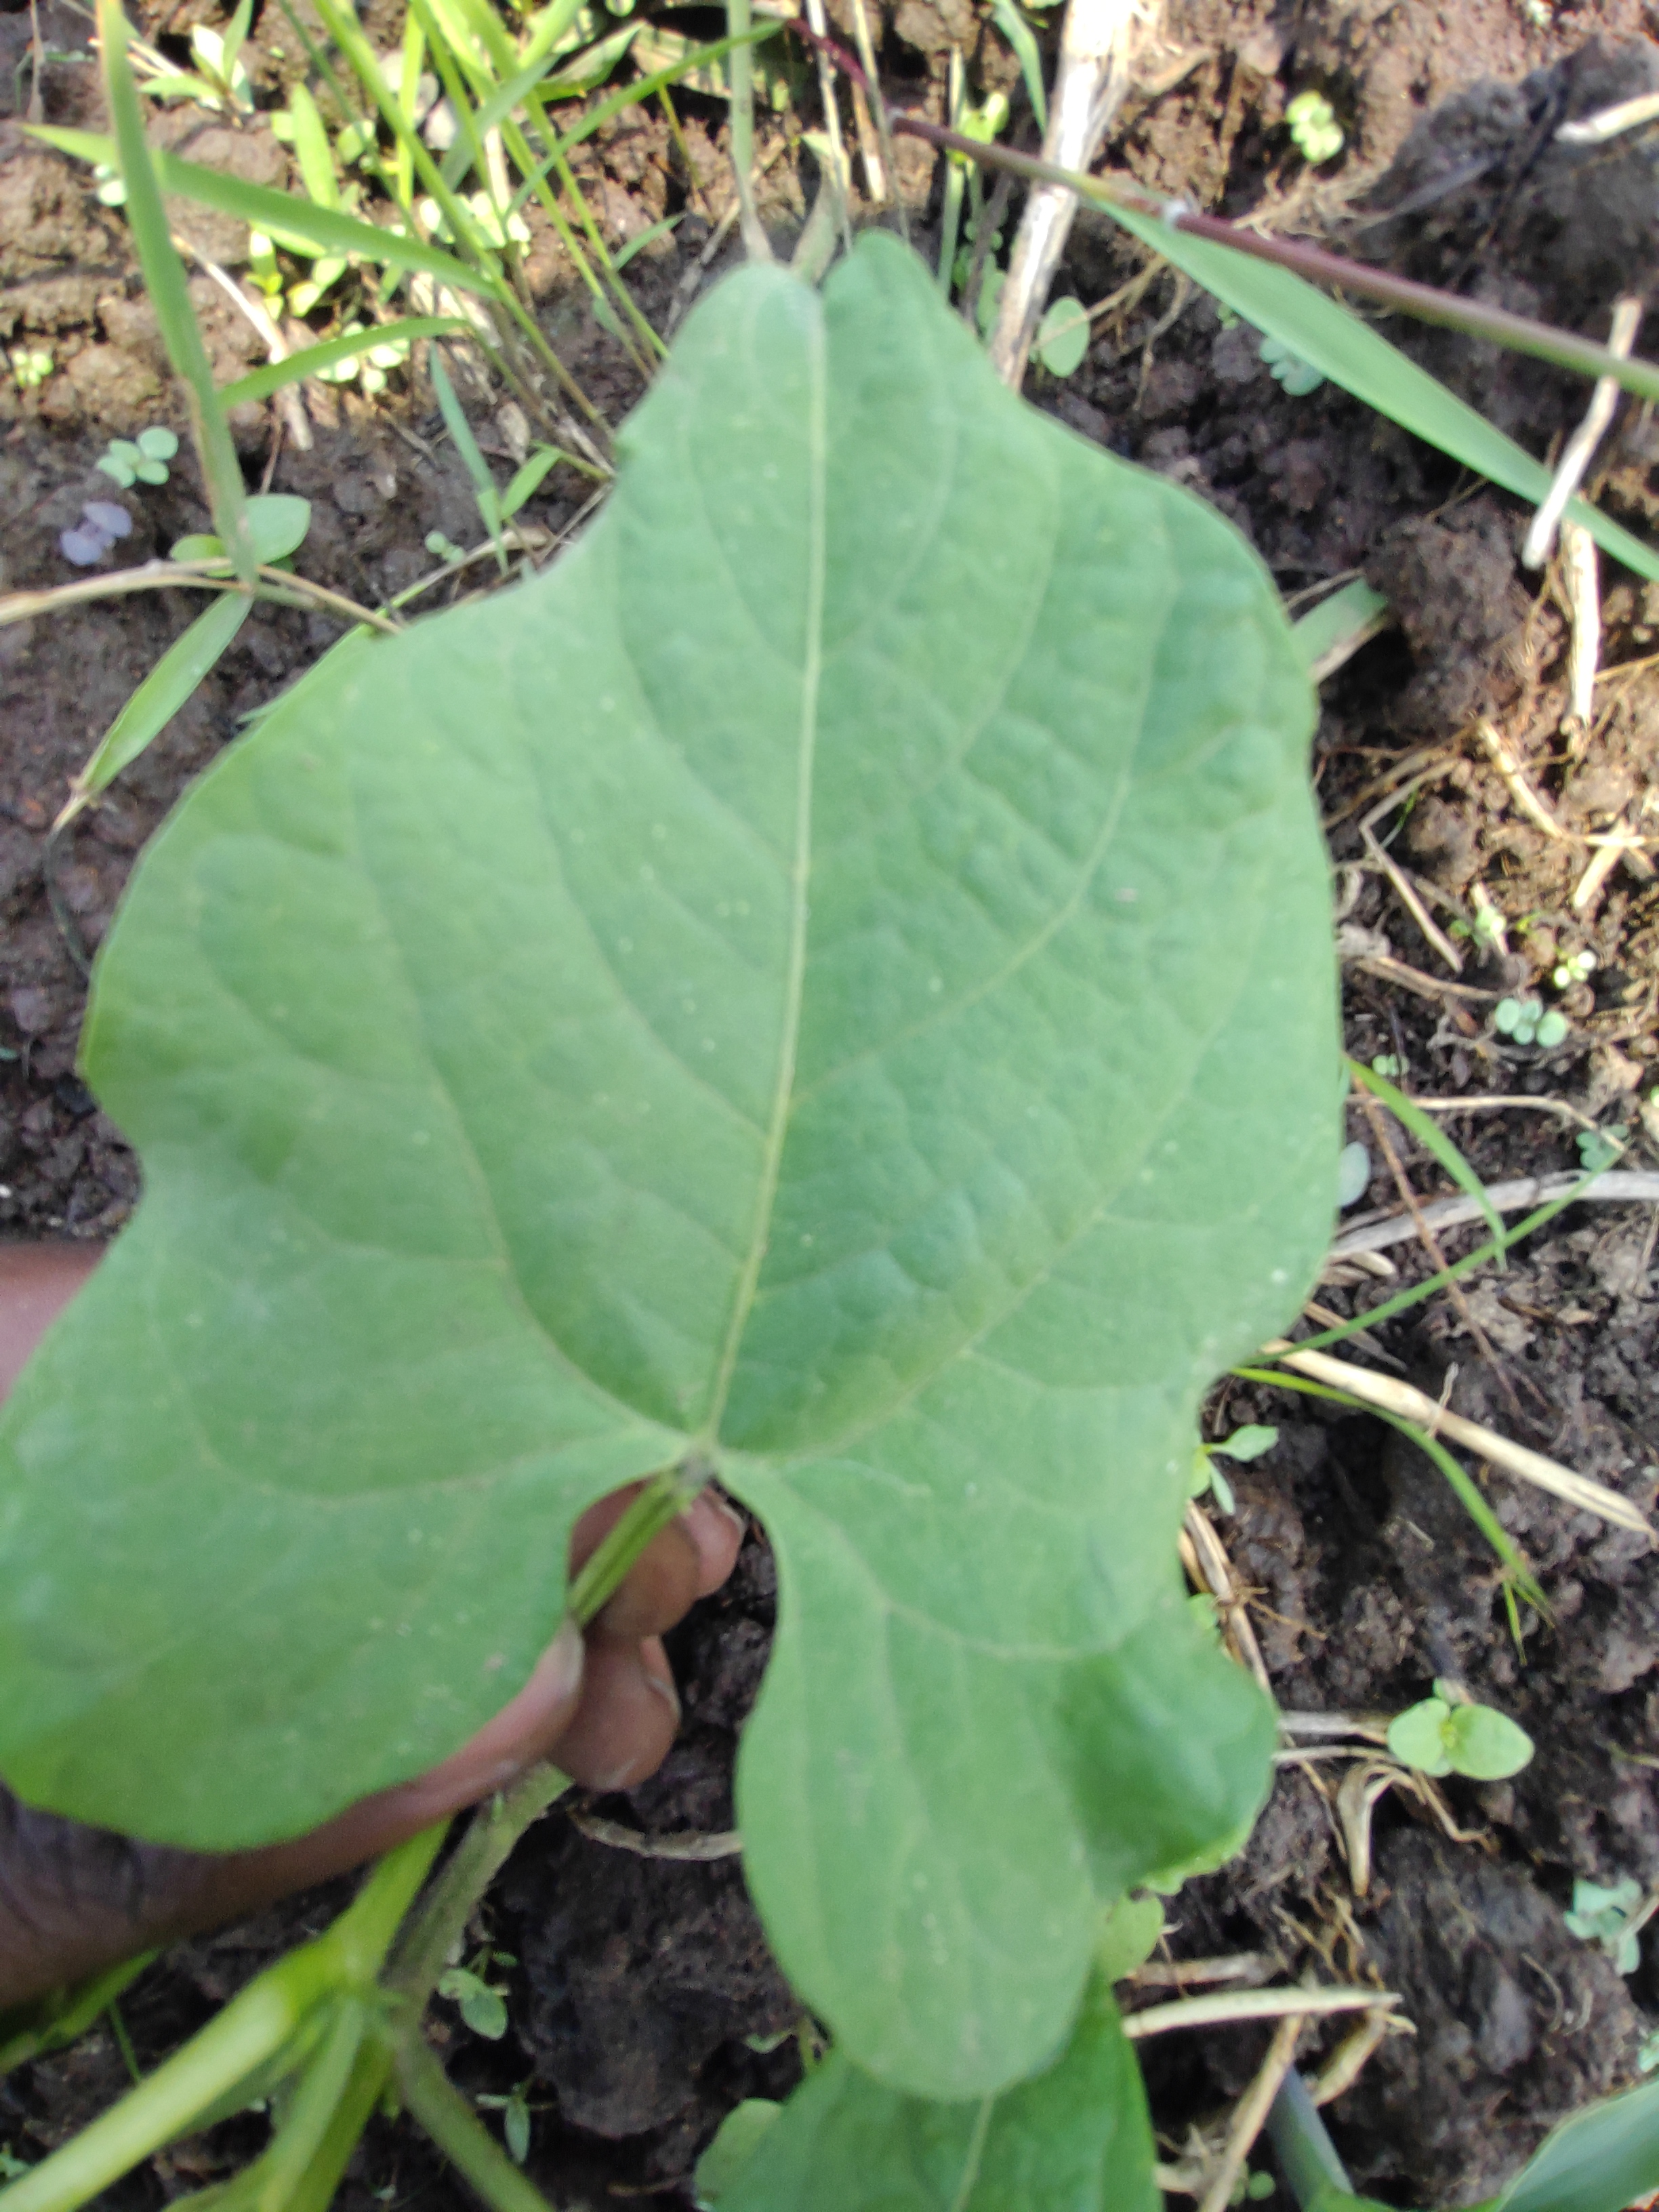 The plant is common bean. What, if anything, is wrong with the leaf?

healthy
